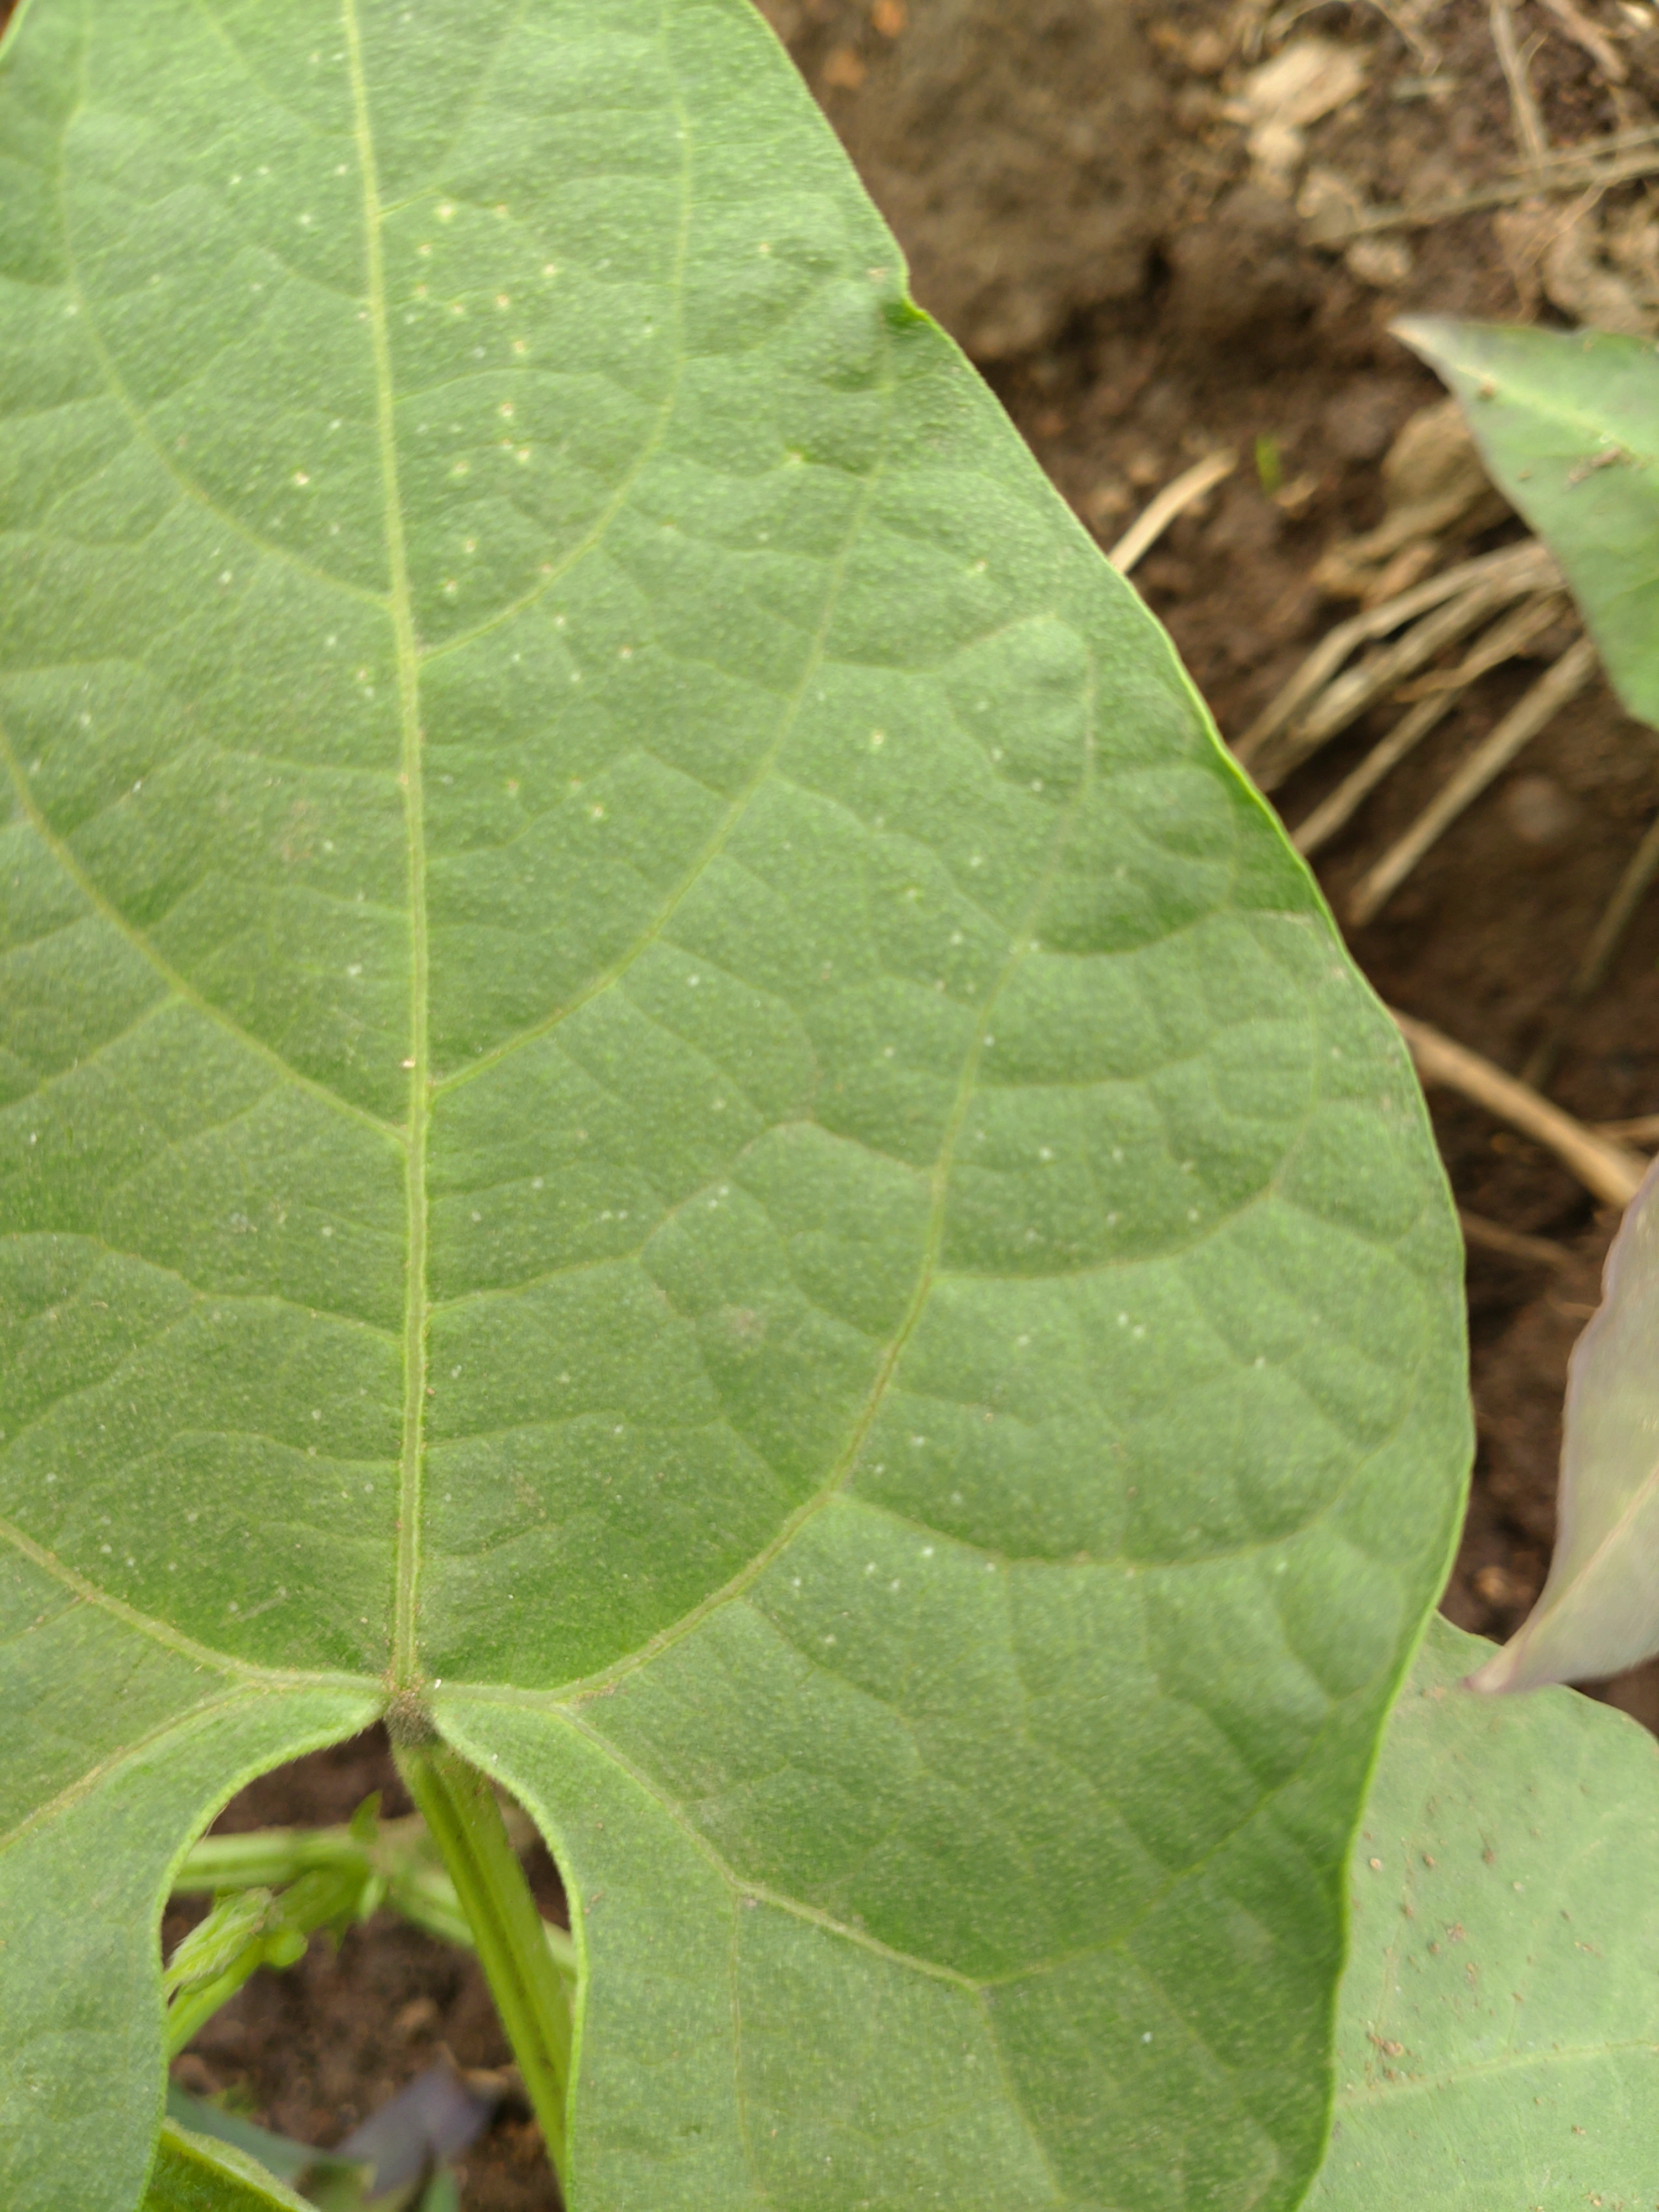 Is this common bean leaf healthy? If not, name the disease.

healthy
